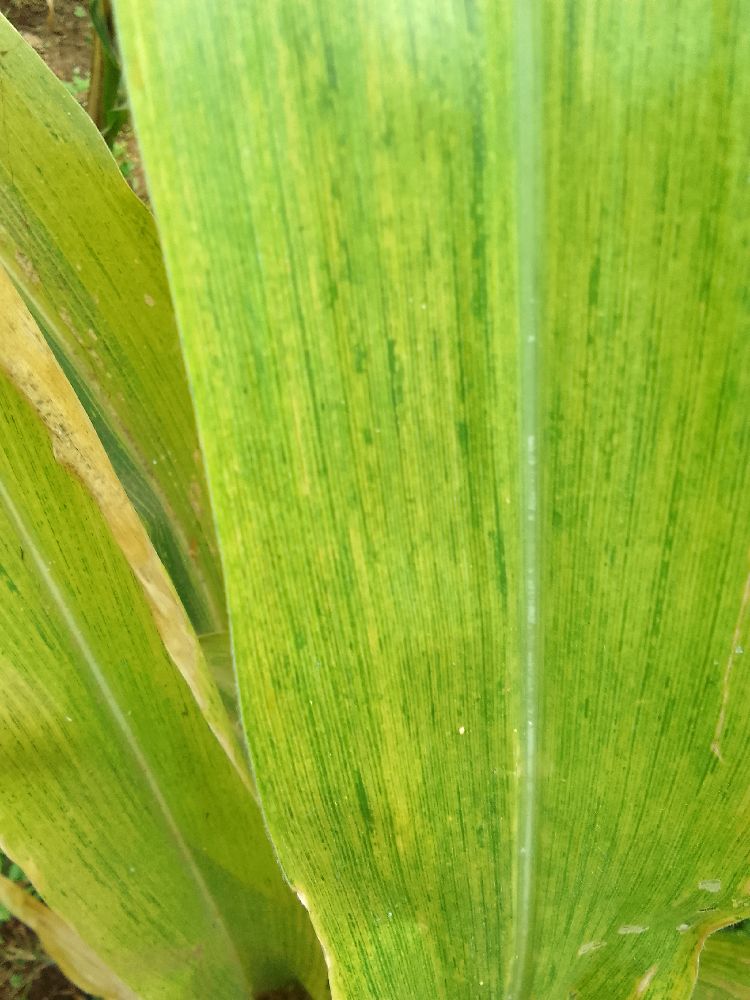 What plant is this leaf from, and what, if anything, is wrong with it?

maize, maize lethal necrosis
